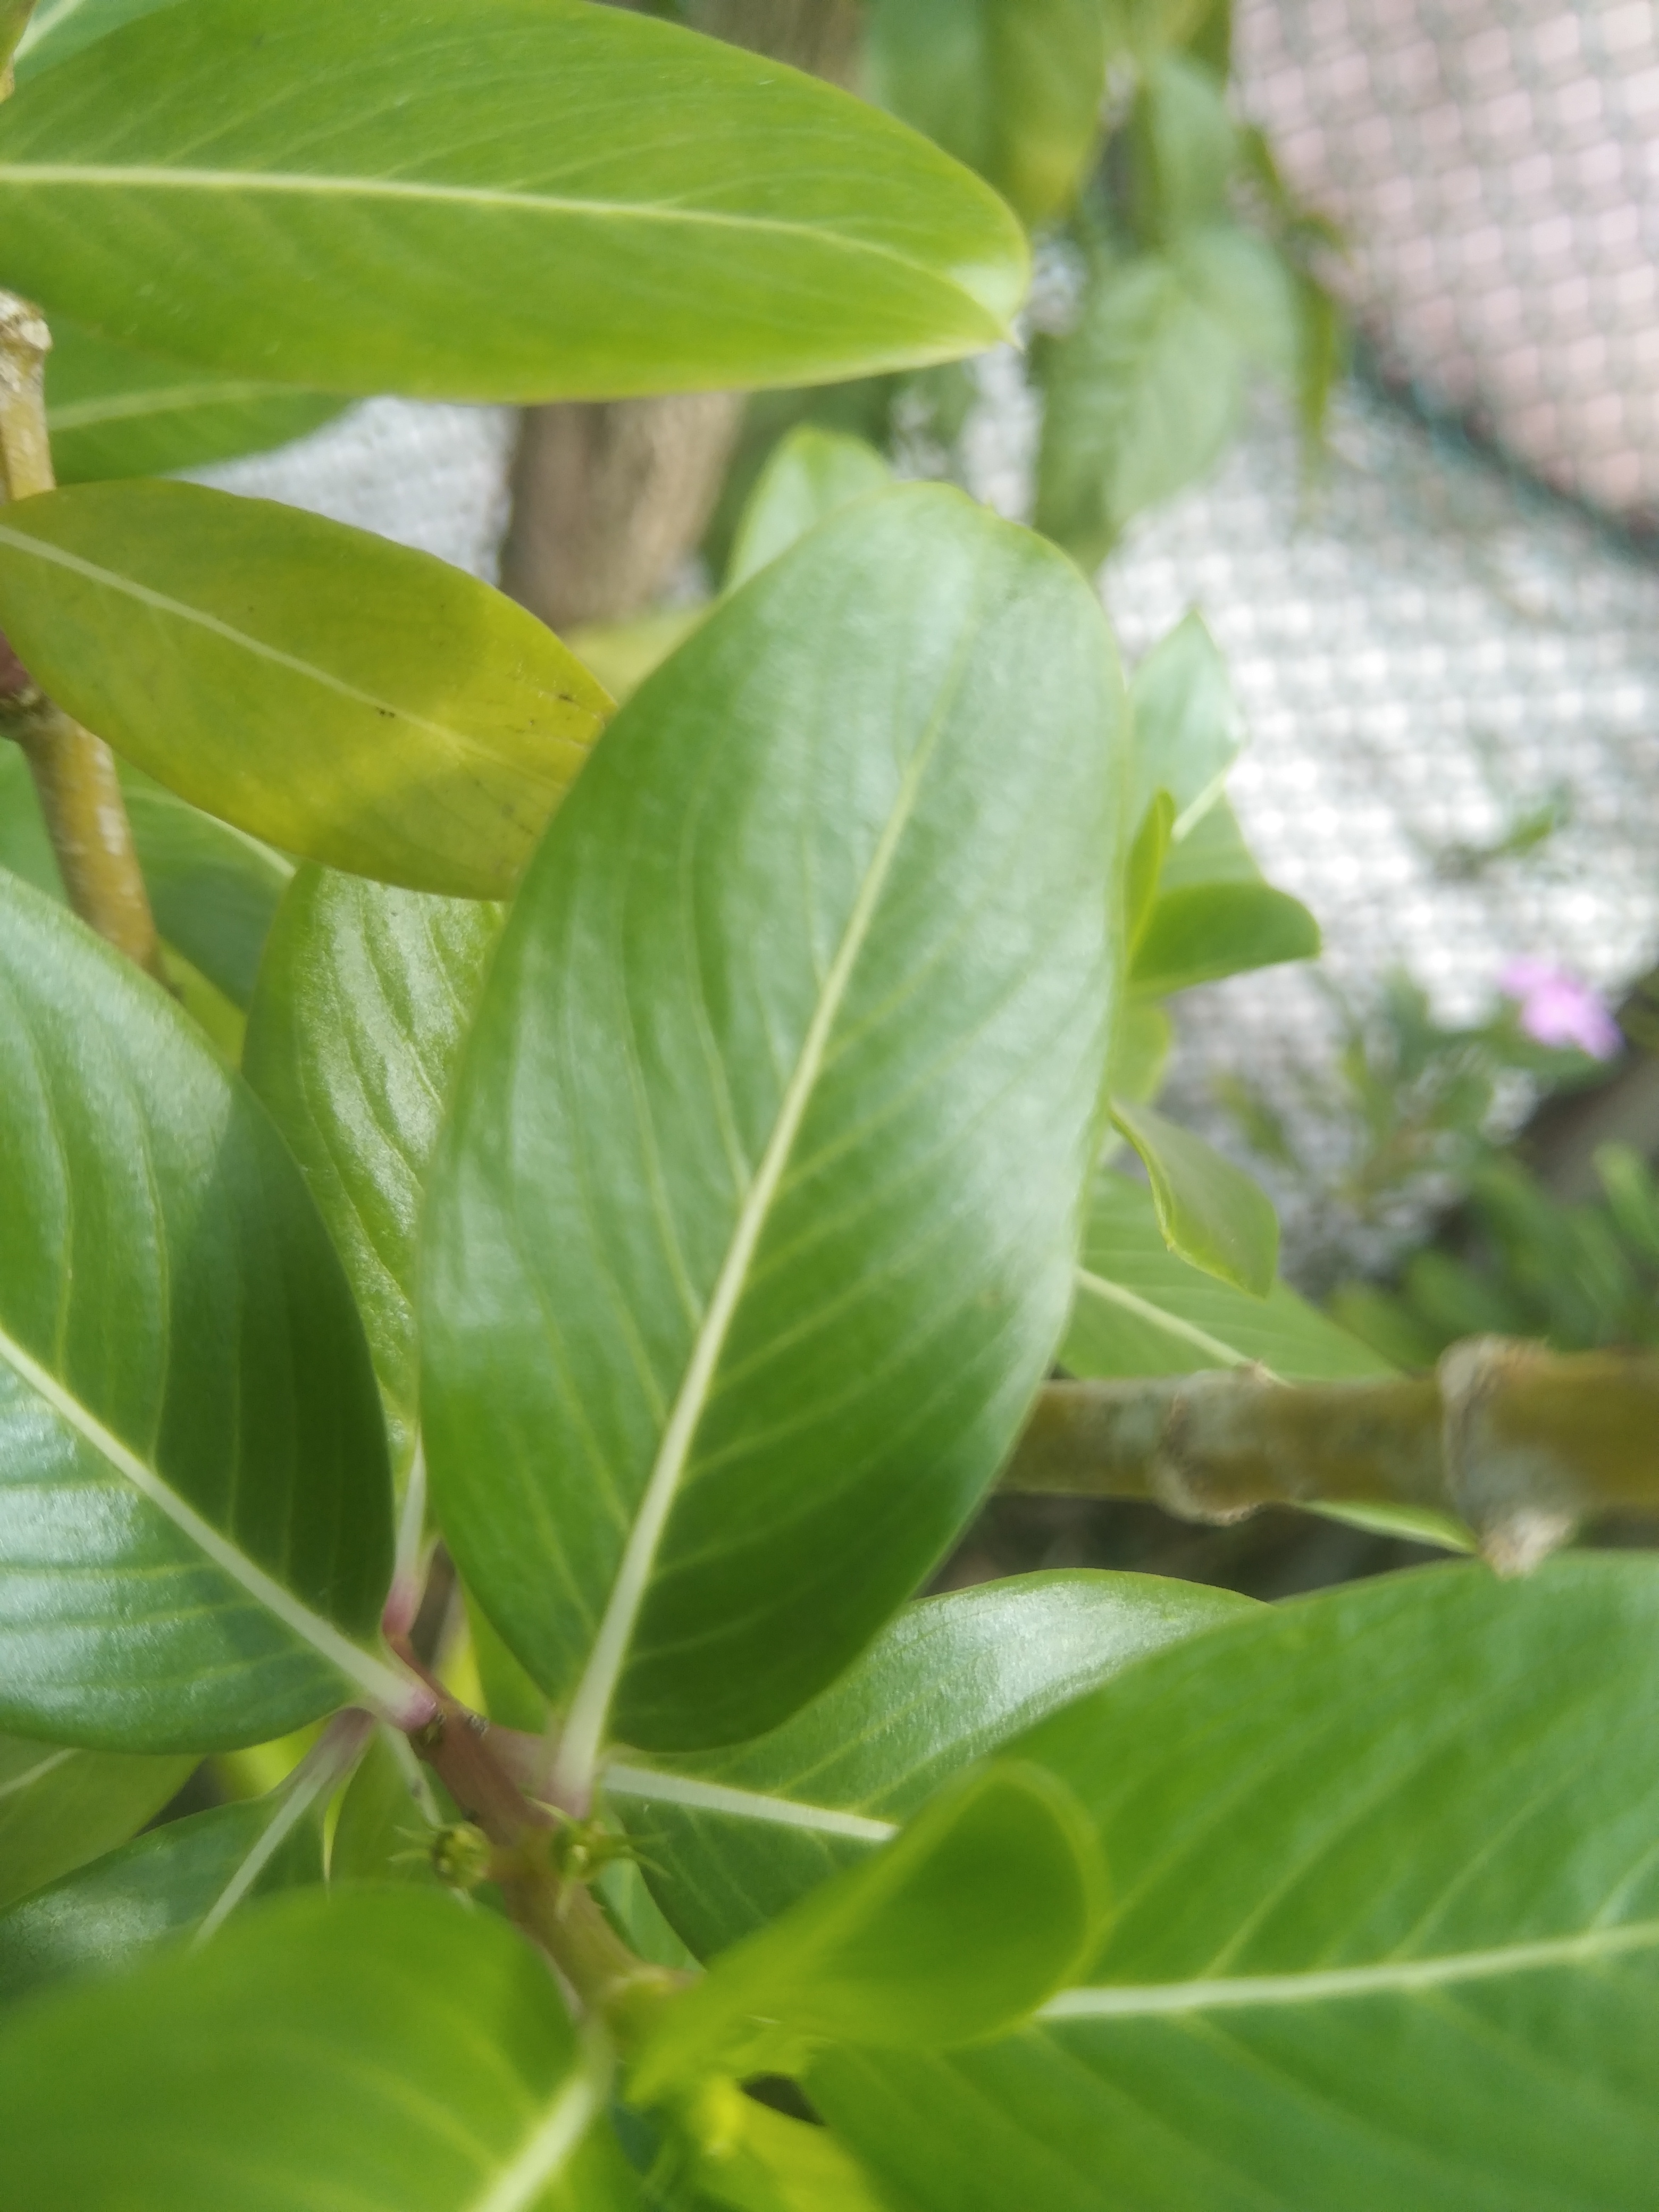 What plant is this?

rose periwinkle
